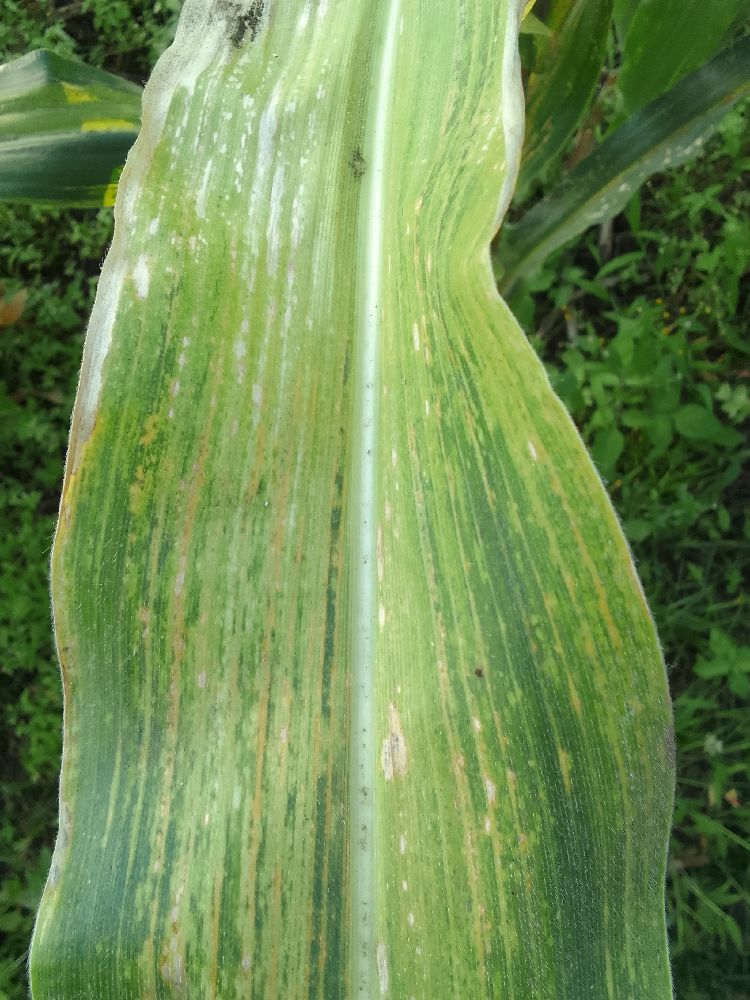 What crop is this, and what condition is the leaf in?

maize, maize lethal necrosis
